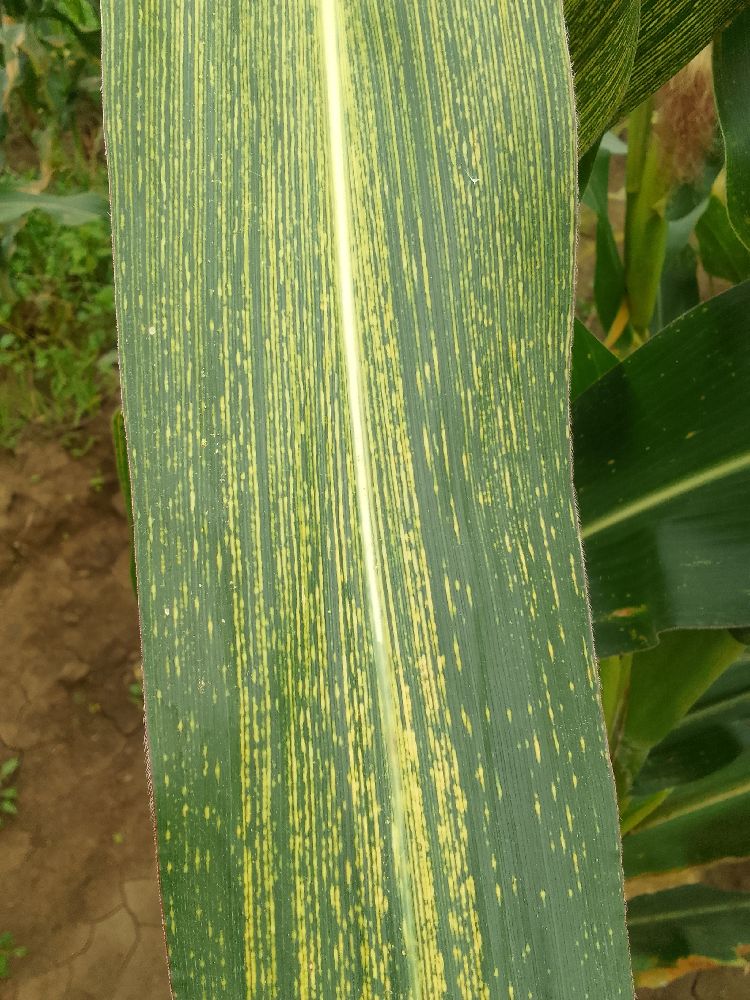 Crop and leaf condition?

maize, maize streak virus
